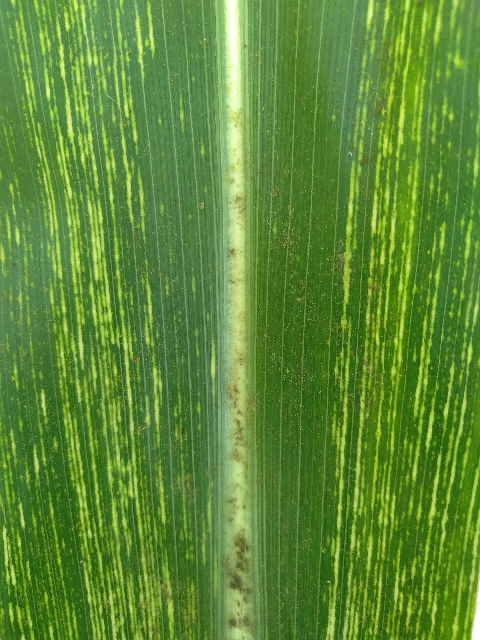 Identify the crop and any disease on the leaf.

maize, maize streak virus
